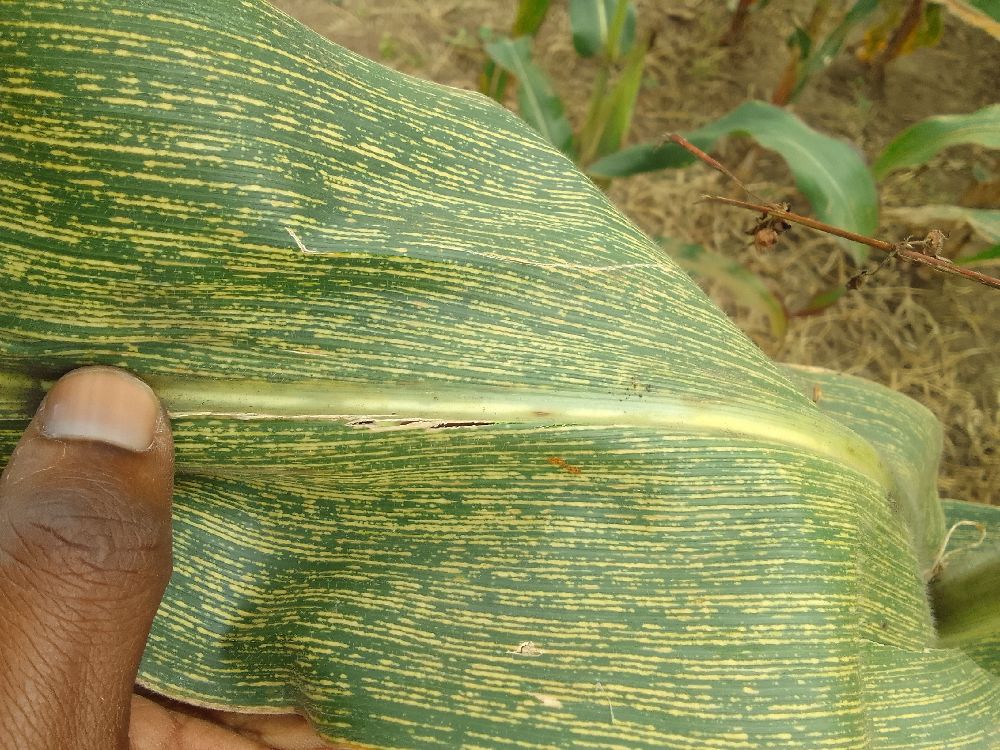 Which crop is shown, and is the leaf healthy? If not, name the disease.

maize, maize streak virus
